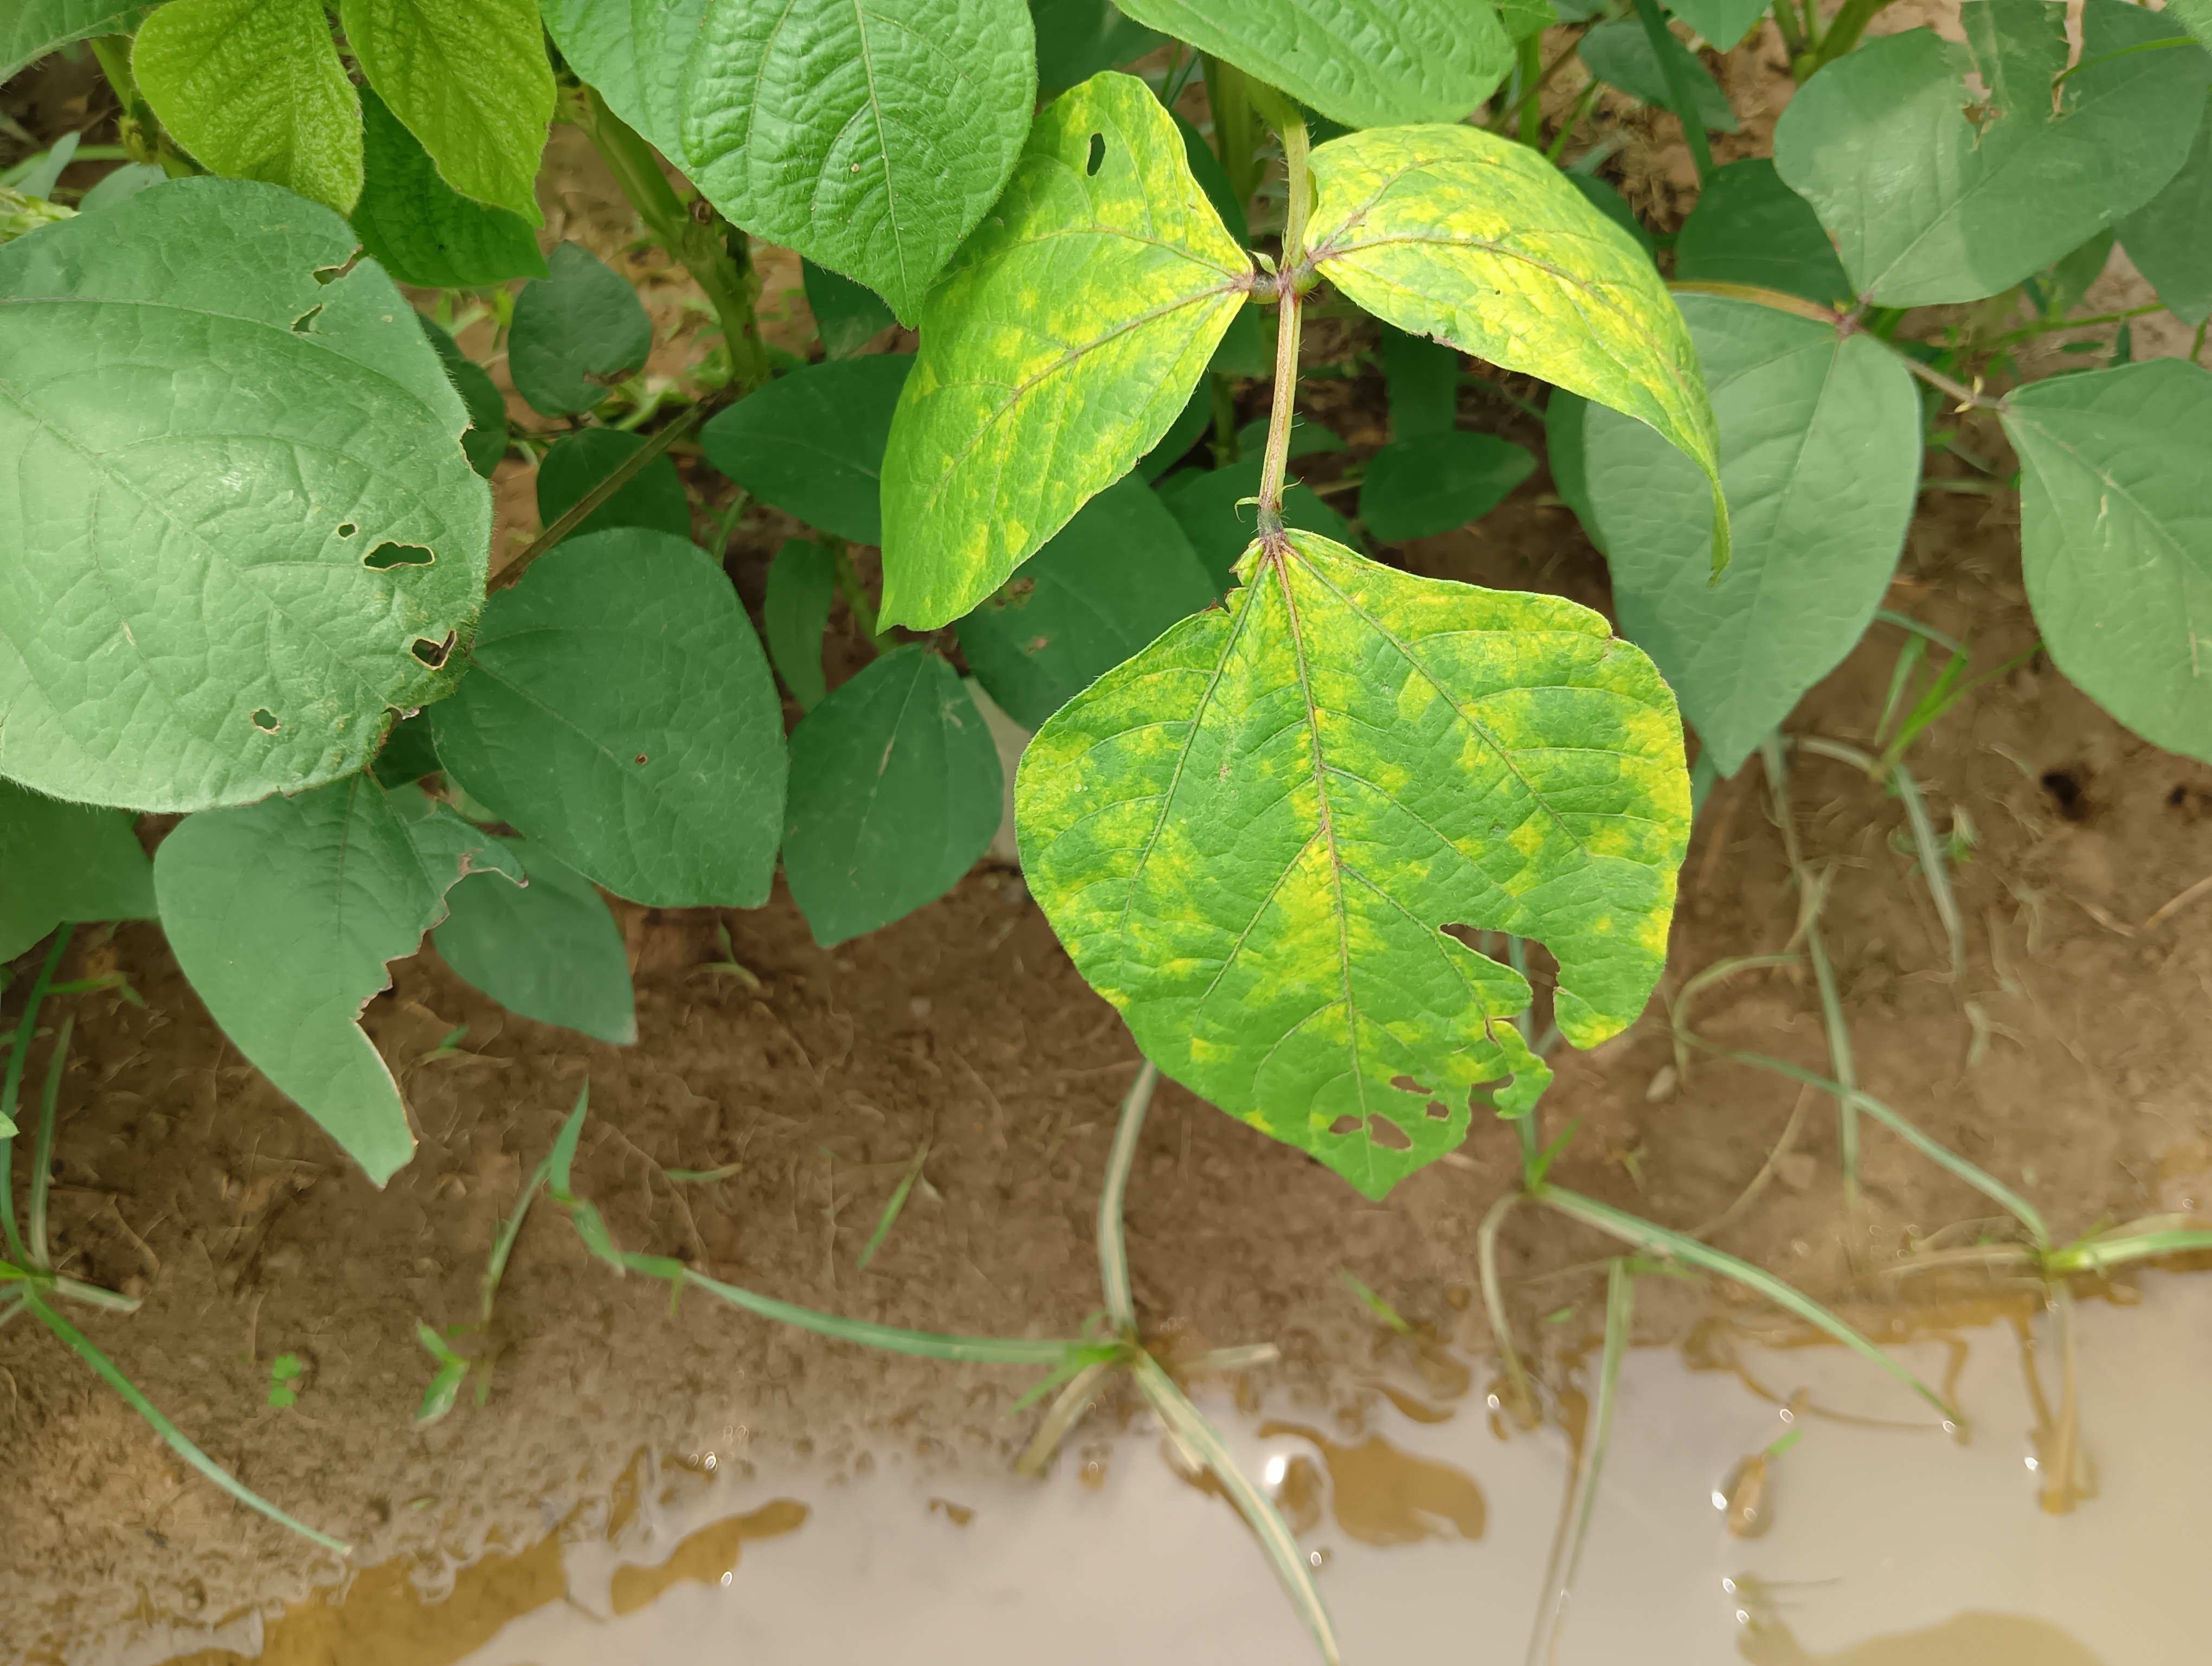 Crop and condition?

mungbean, yellow mosaic
